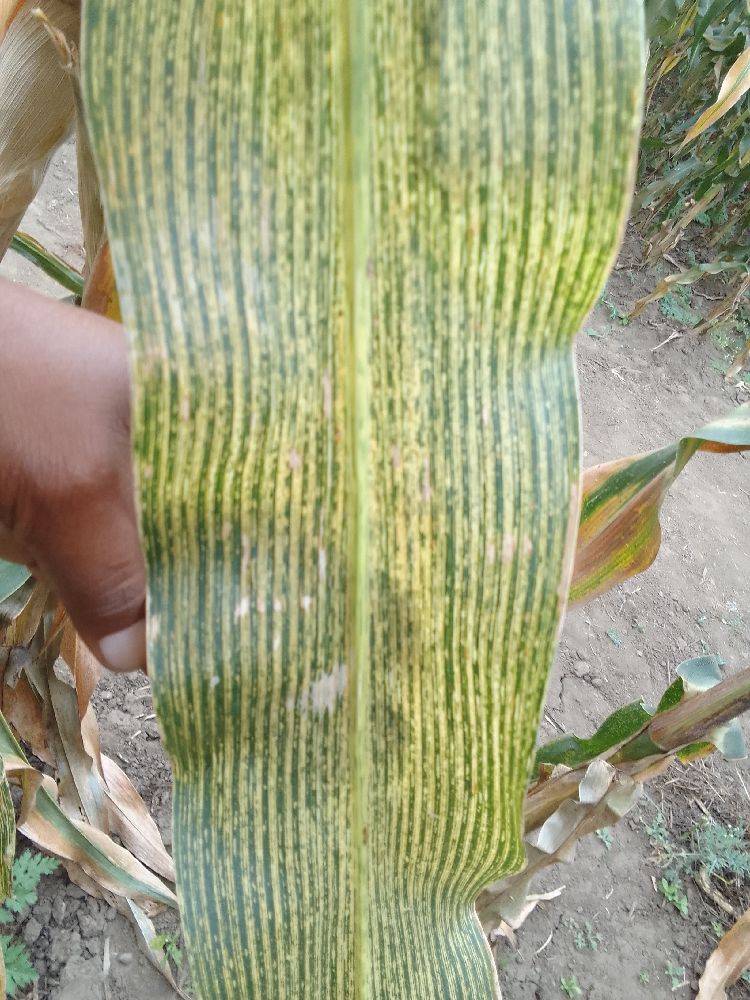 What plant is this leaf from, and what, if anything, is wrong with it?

maize, maize streak virus
